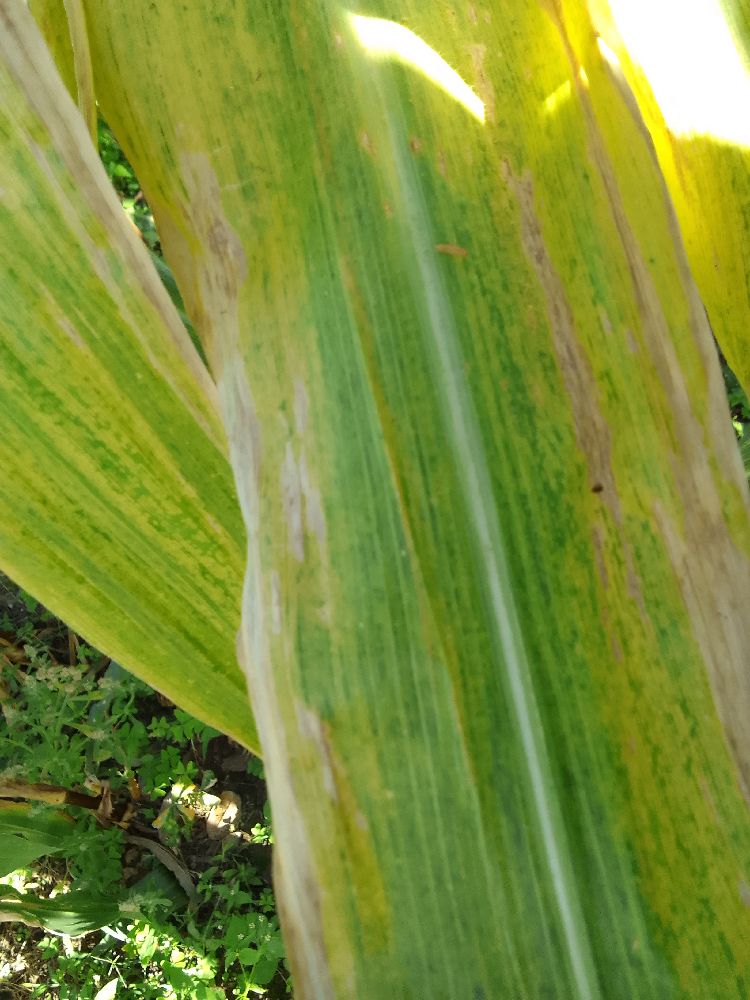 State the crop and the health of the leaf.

maize, maize lethal necrosis
